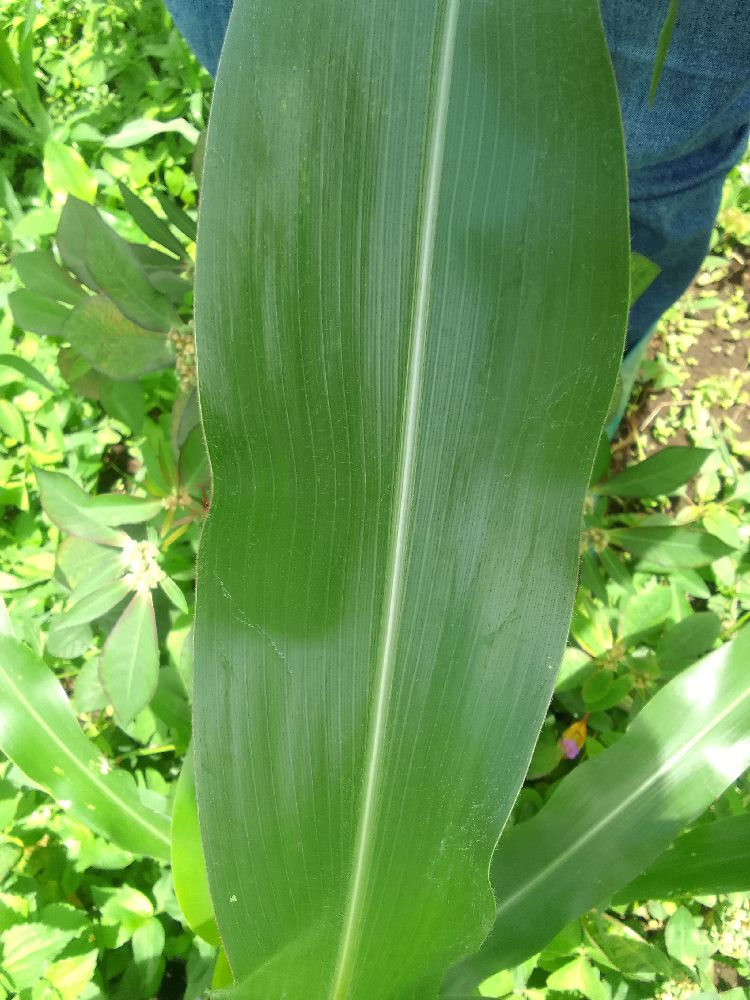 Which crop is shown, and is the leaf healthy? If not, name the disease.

maize, healthy
